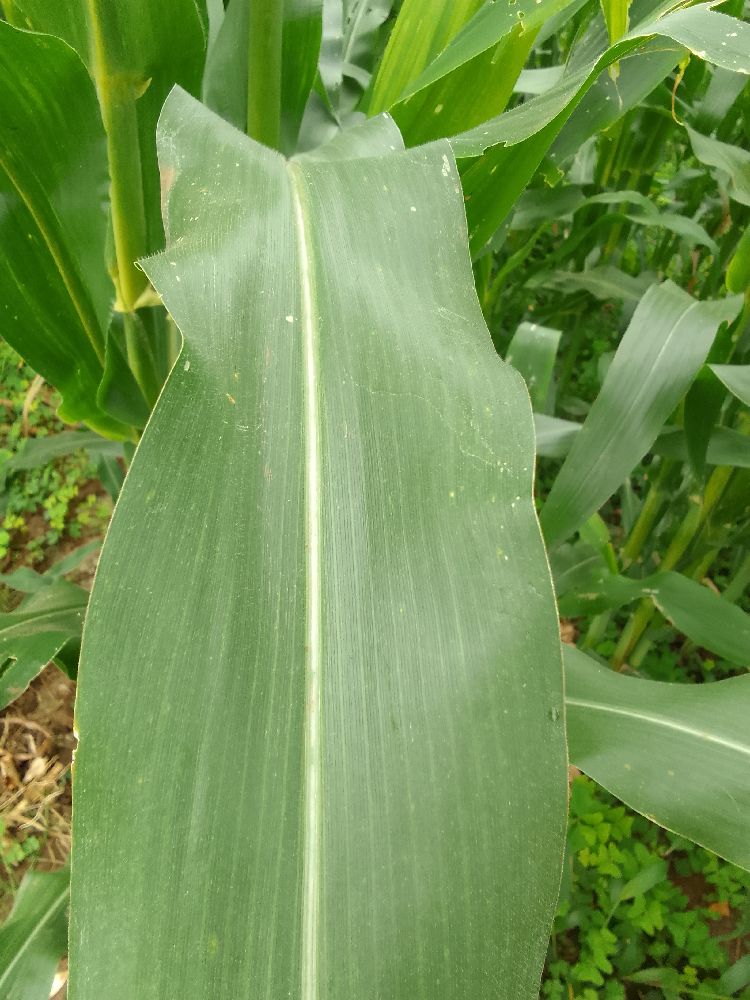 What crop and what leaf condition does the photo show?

maize, healthy
